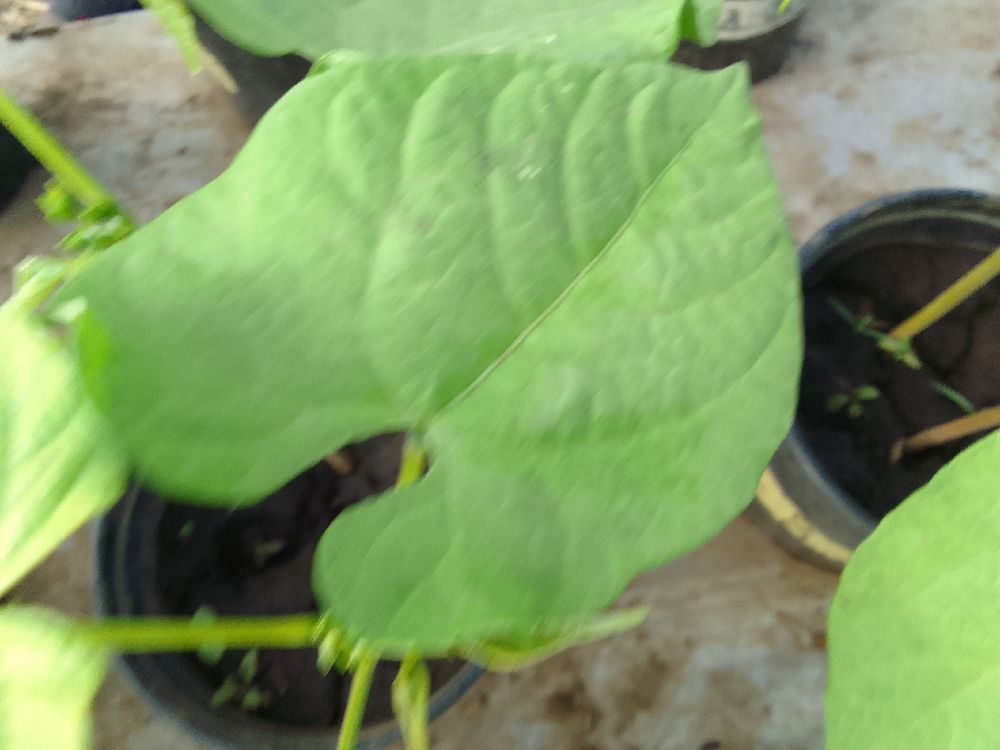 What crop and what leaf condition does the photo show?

common bean, healthy
